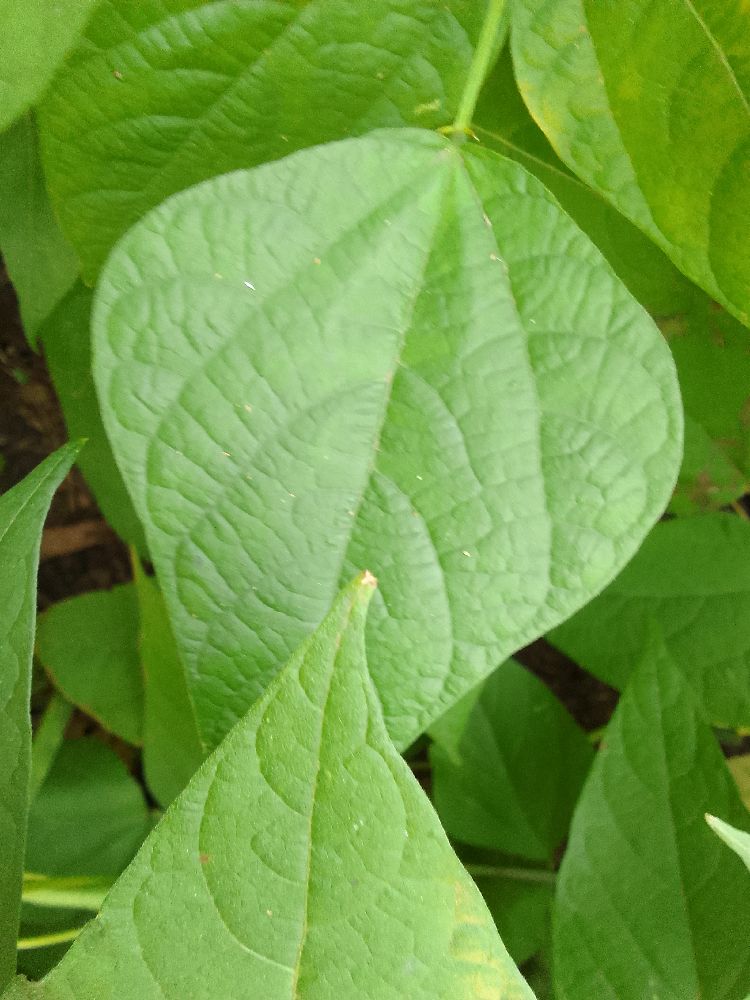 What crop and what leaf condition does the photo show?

common bean, healthy
